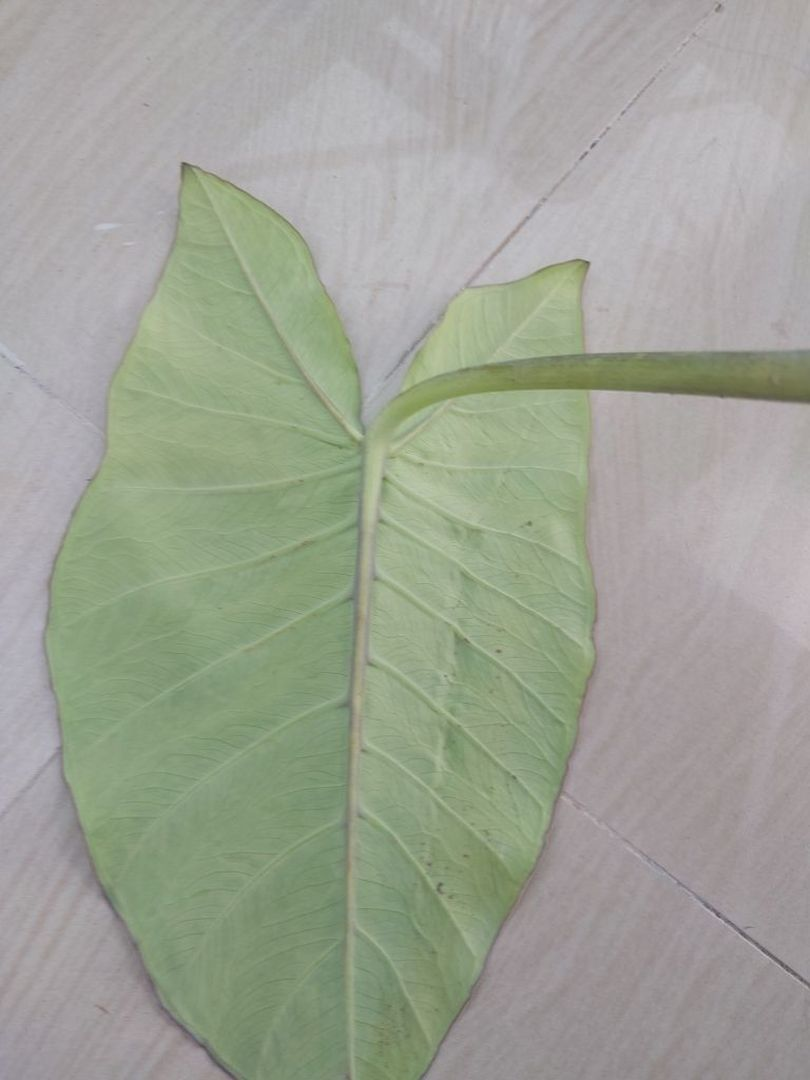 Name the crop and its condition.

taro, mosaic
